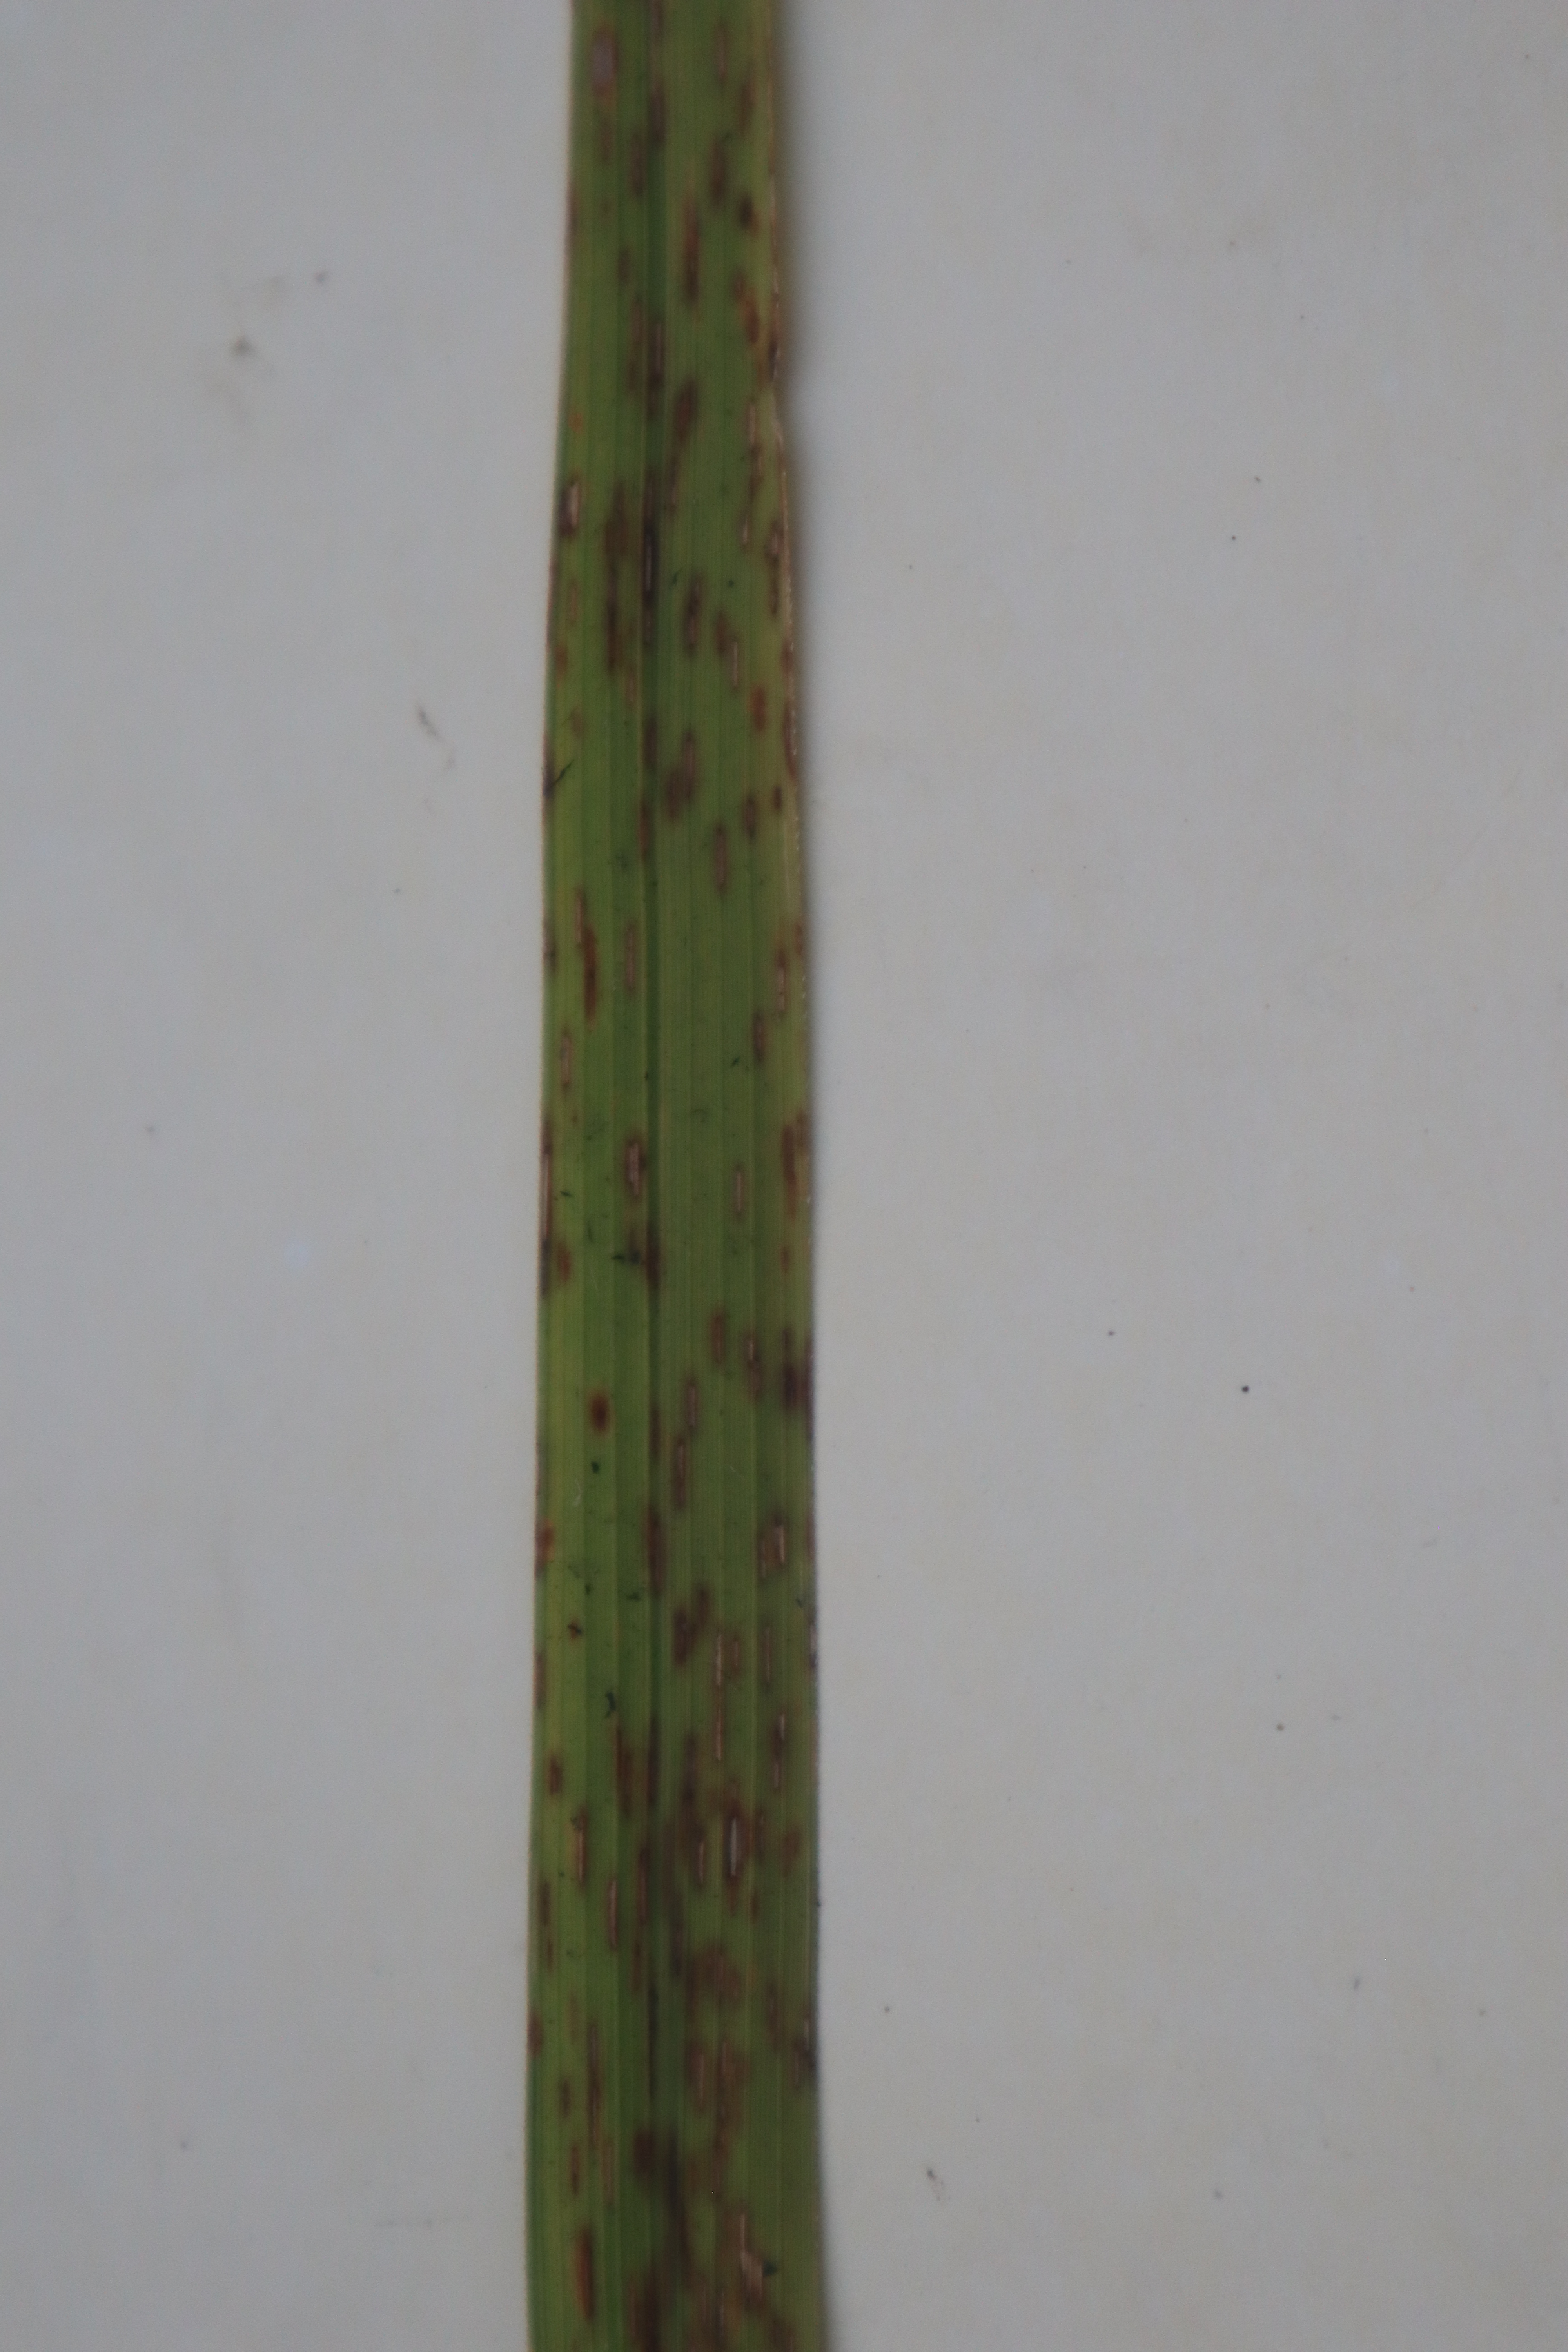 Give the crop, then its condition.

rice, brown spots
